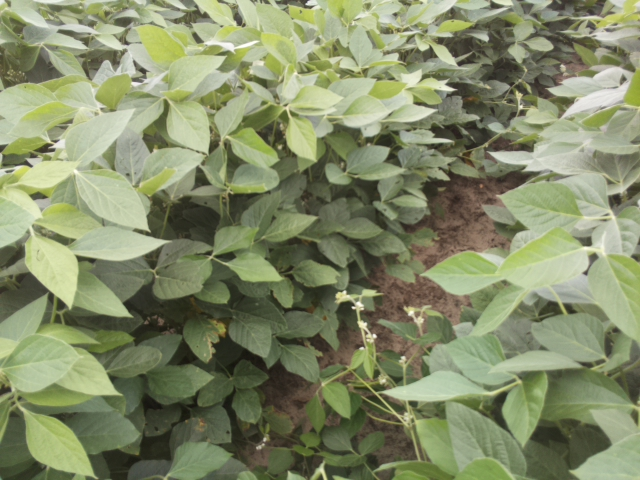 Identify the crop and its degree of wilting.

soybean, leaves with no wilting
